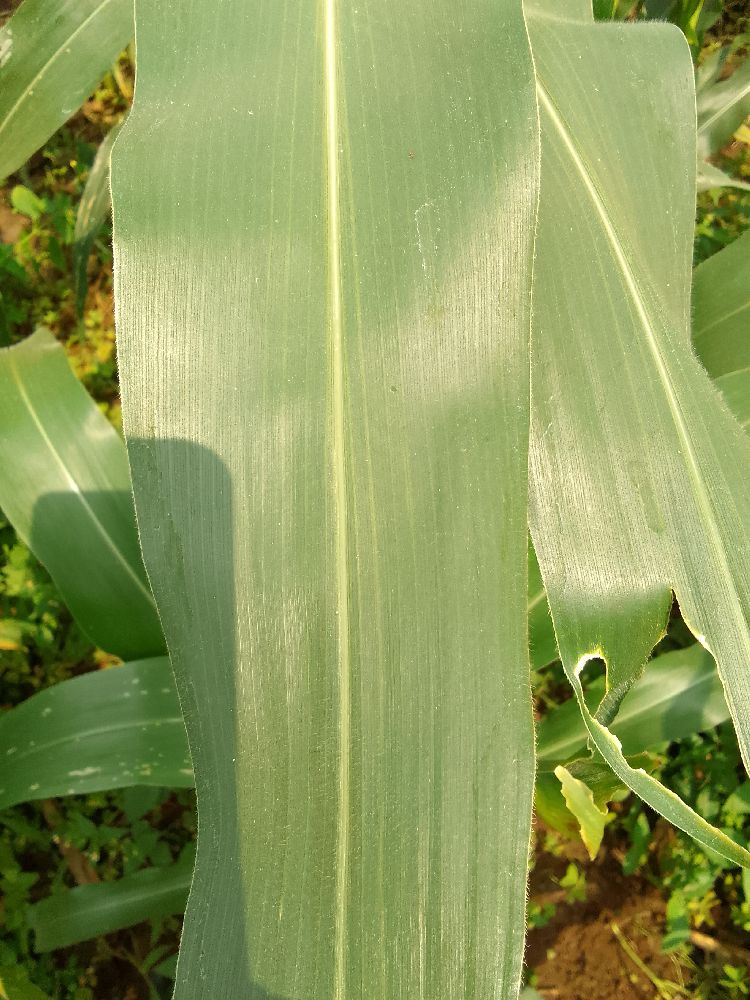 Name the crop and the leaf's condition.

maize, healthy
